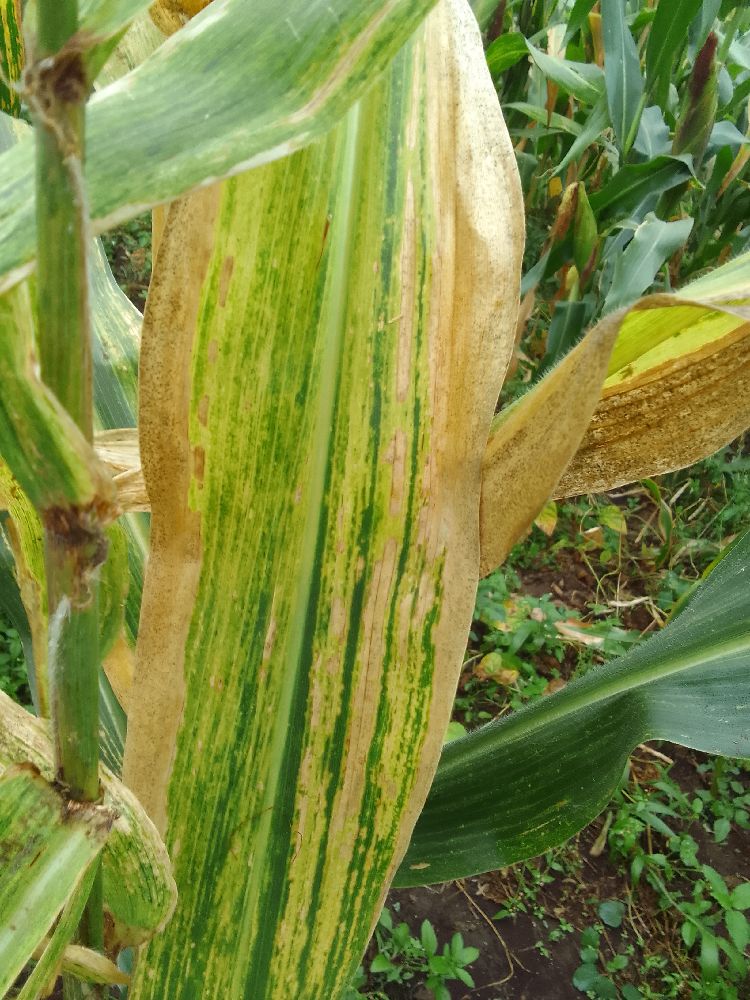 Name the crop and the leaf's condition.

maize, maize lethal necrosis
